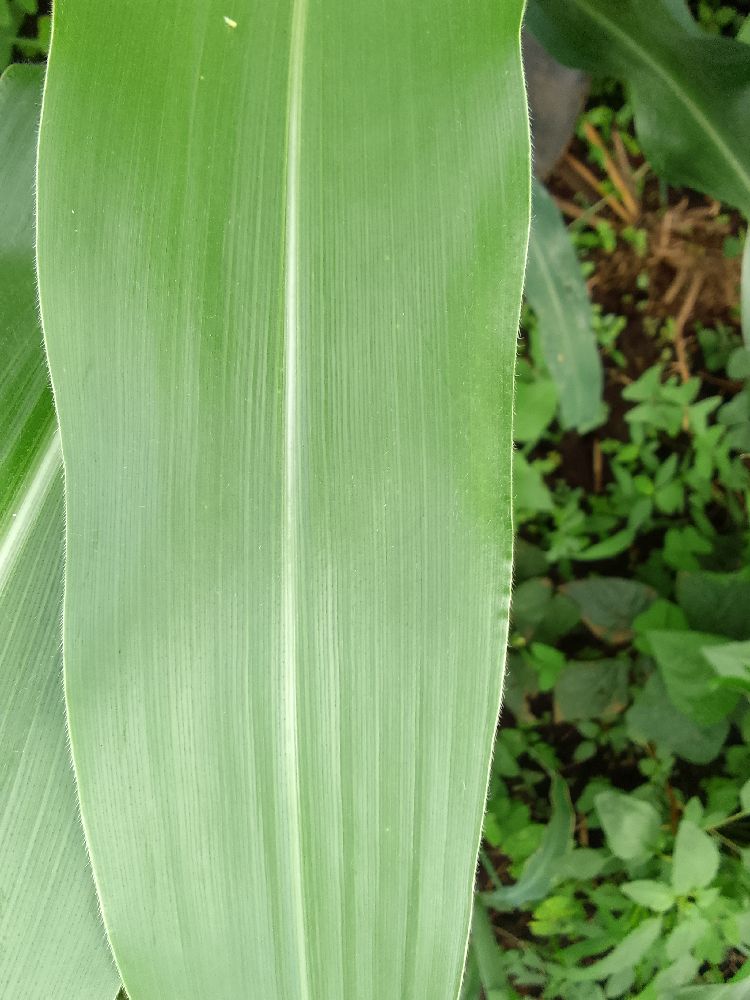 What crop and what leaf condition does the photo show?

maize, healthy
